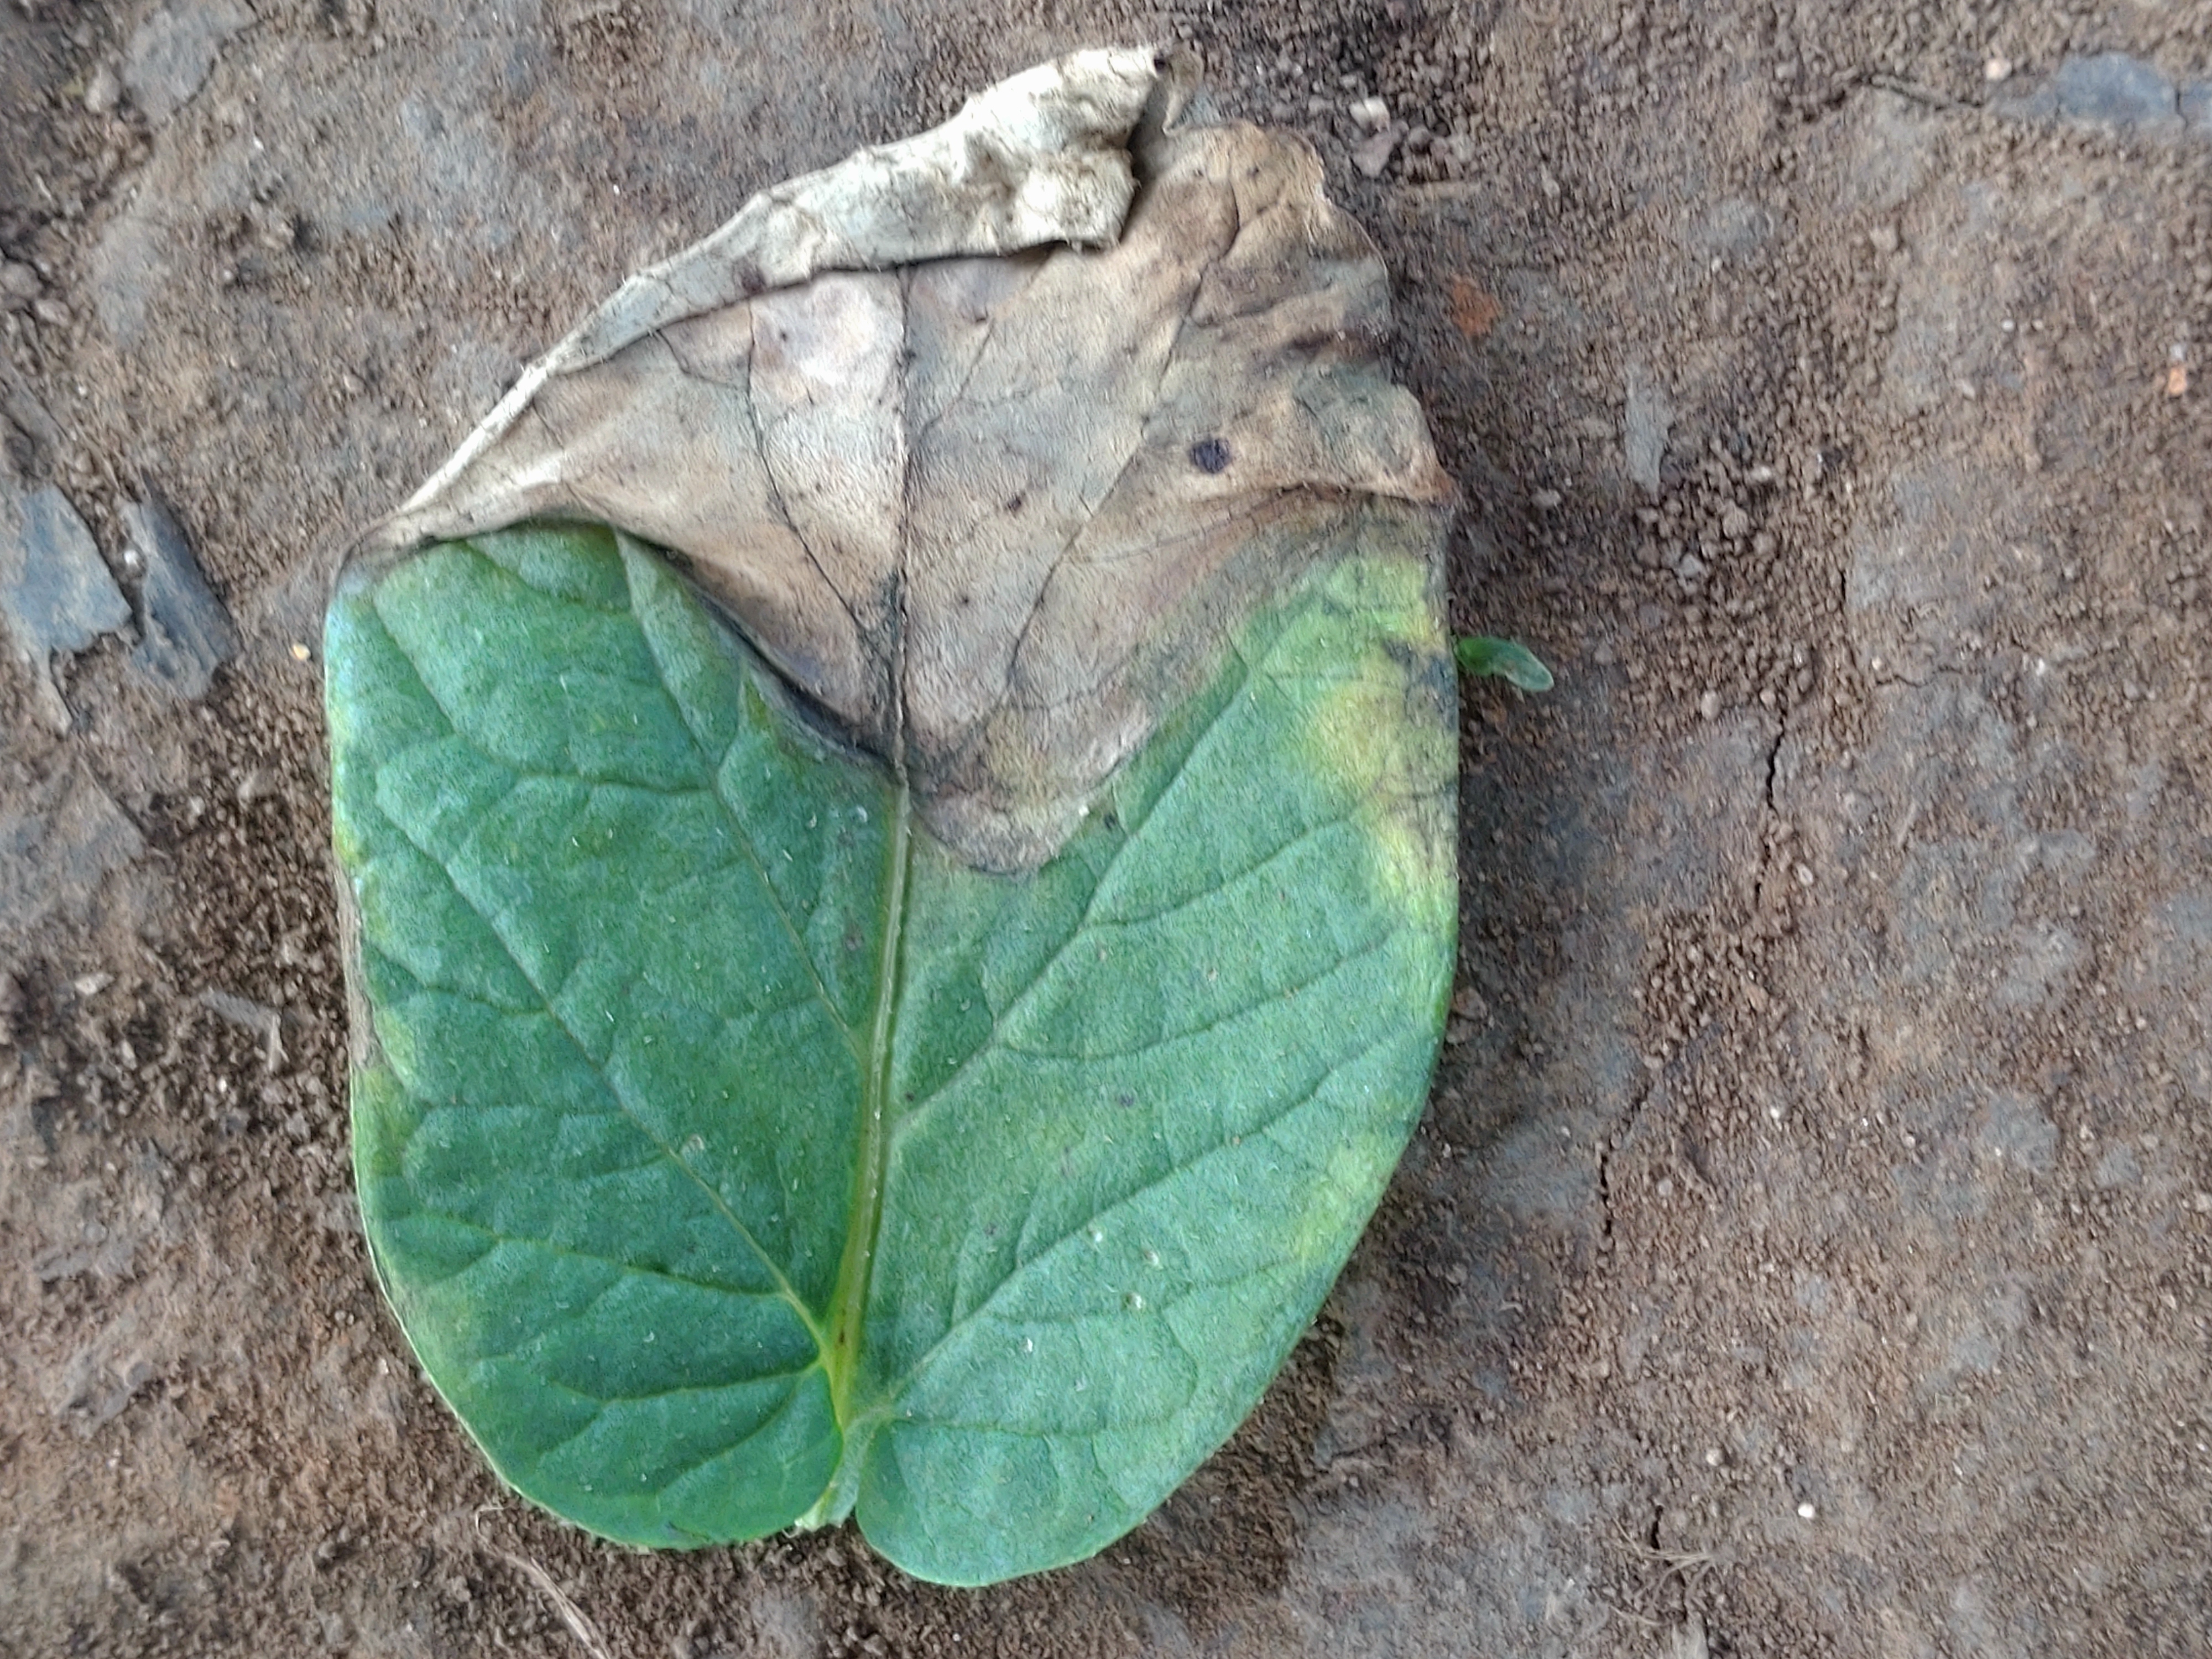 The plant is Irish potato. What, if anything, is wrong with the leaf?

early blight
